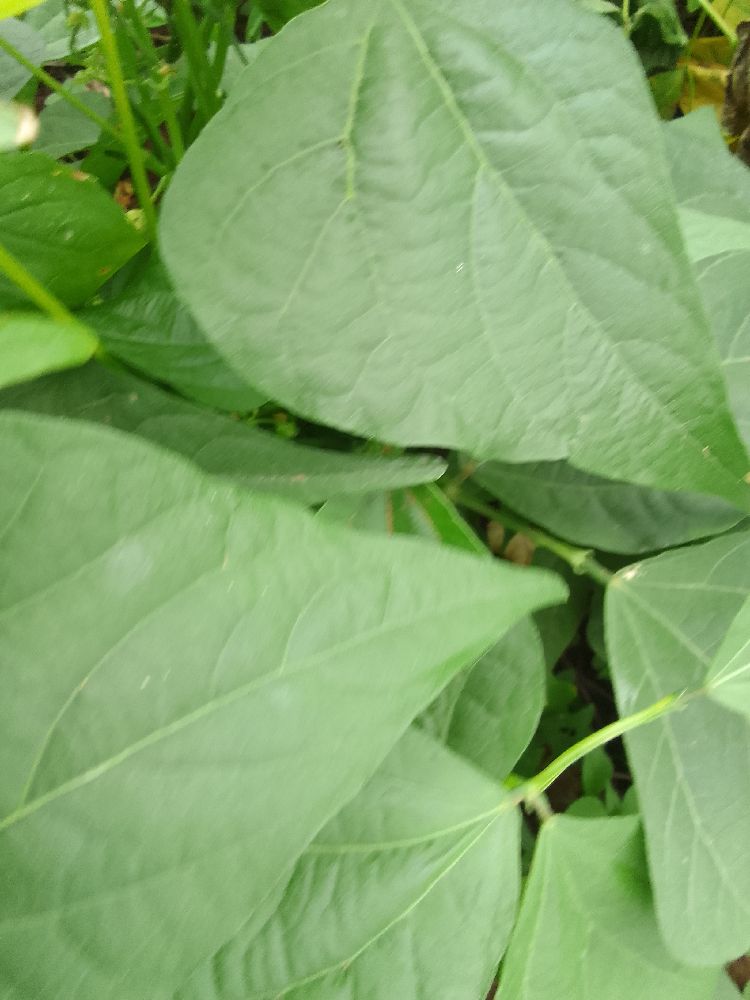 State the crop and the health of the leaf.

common bean, healthy
